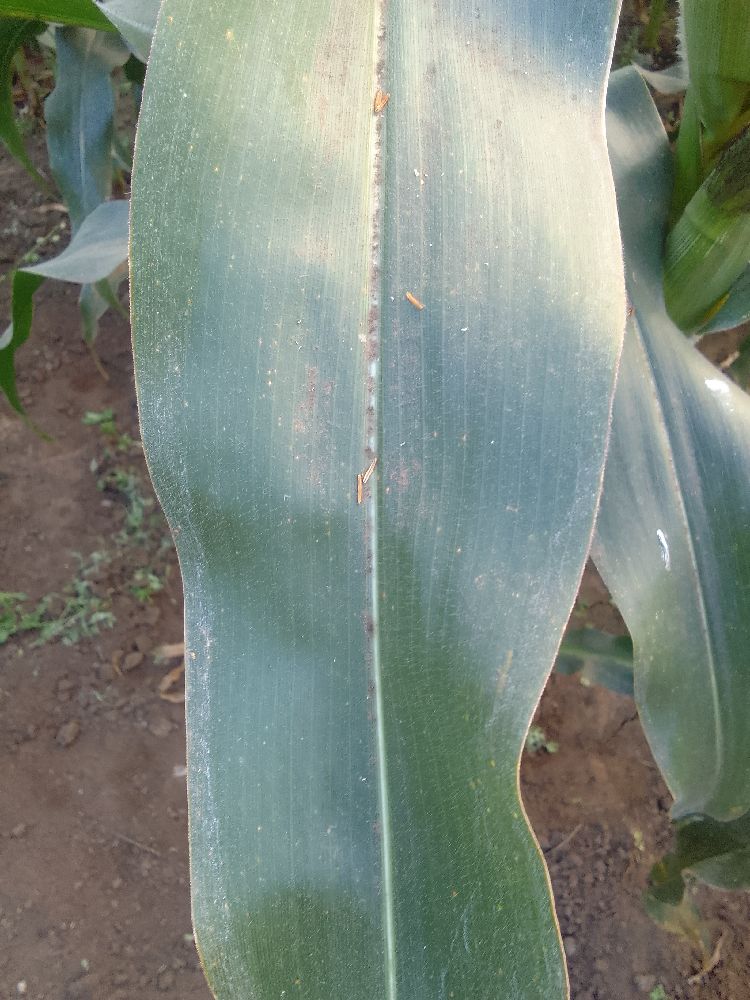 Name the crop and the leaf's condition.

maize, healthy
